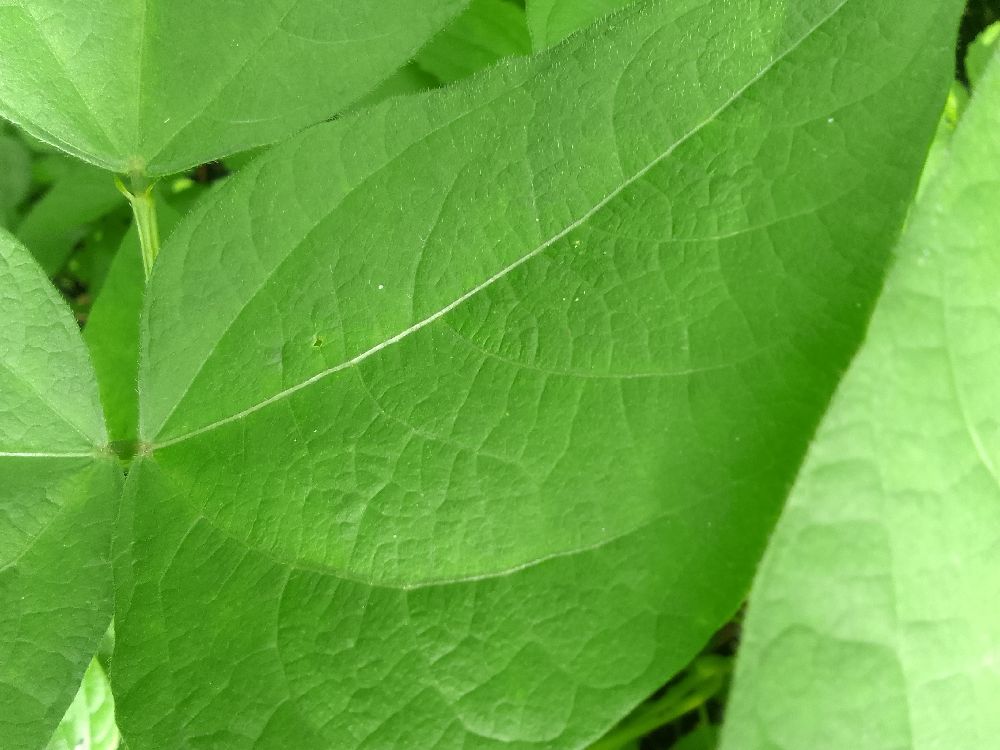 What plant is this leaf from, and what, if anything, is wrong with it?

common bean, healthy
